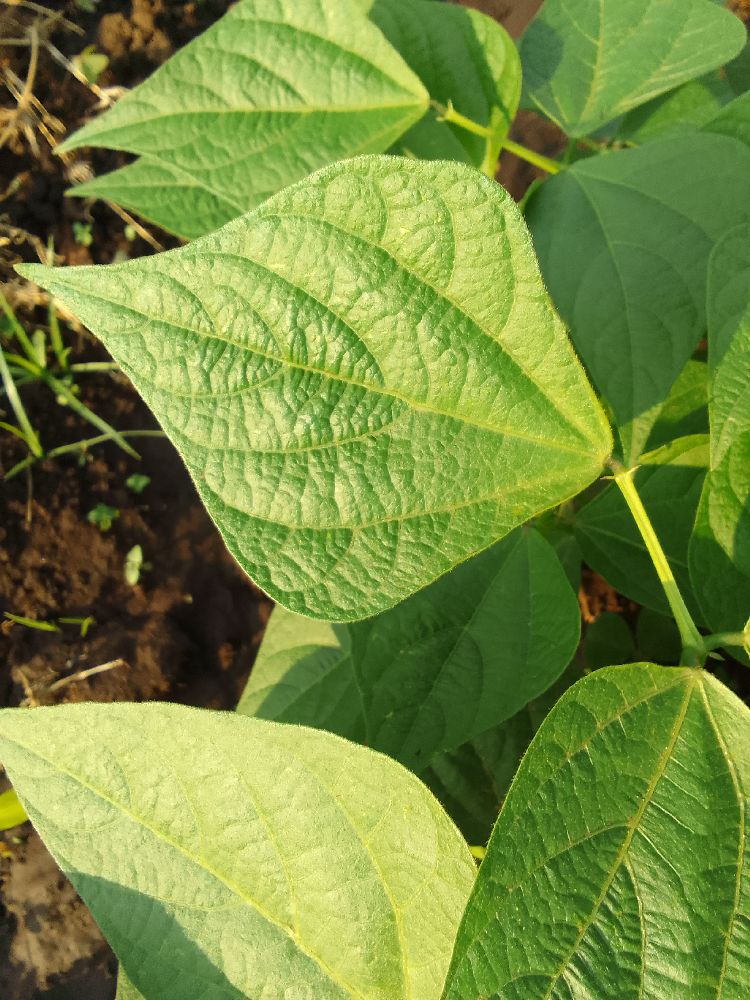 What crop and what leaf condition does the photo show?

common bean, healthy
